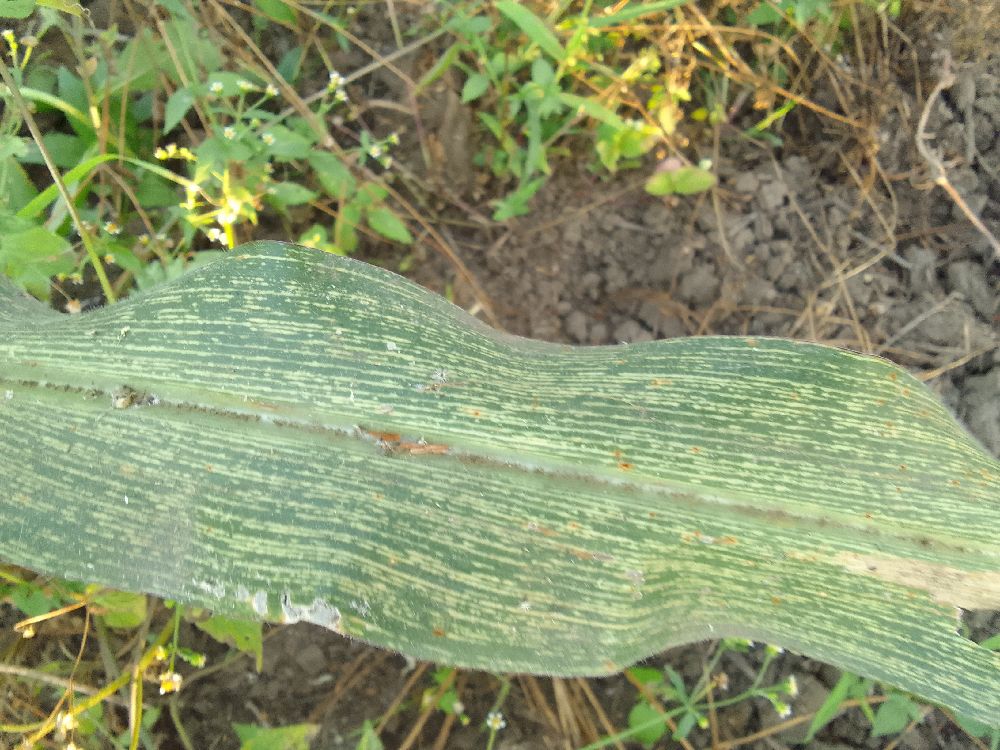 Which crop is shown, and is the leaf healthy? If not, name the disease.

maize, maize streak virus
